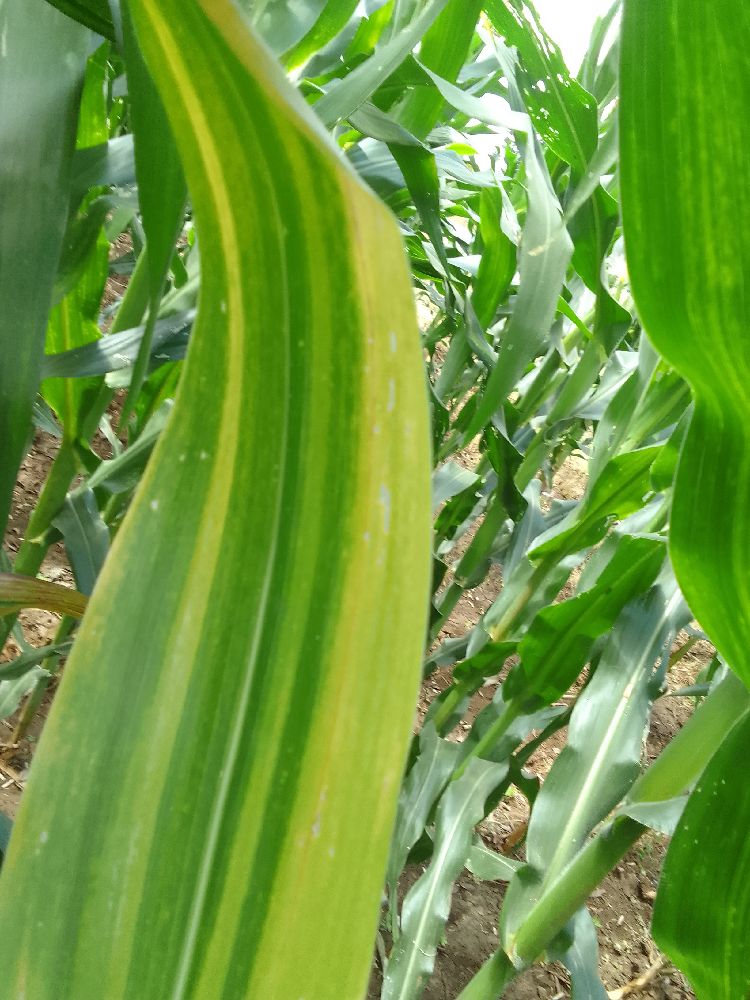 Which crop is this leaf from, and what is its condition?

maize, maize lethal necrosis
